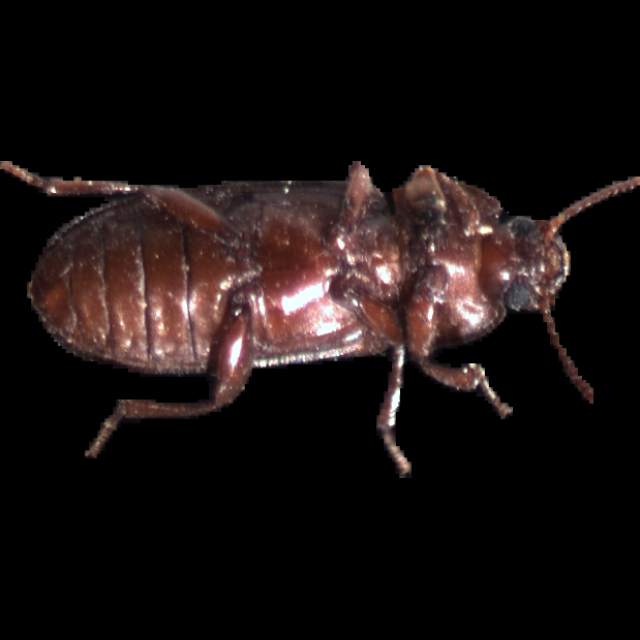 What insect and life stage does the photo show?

mealworm beetle
